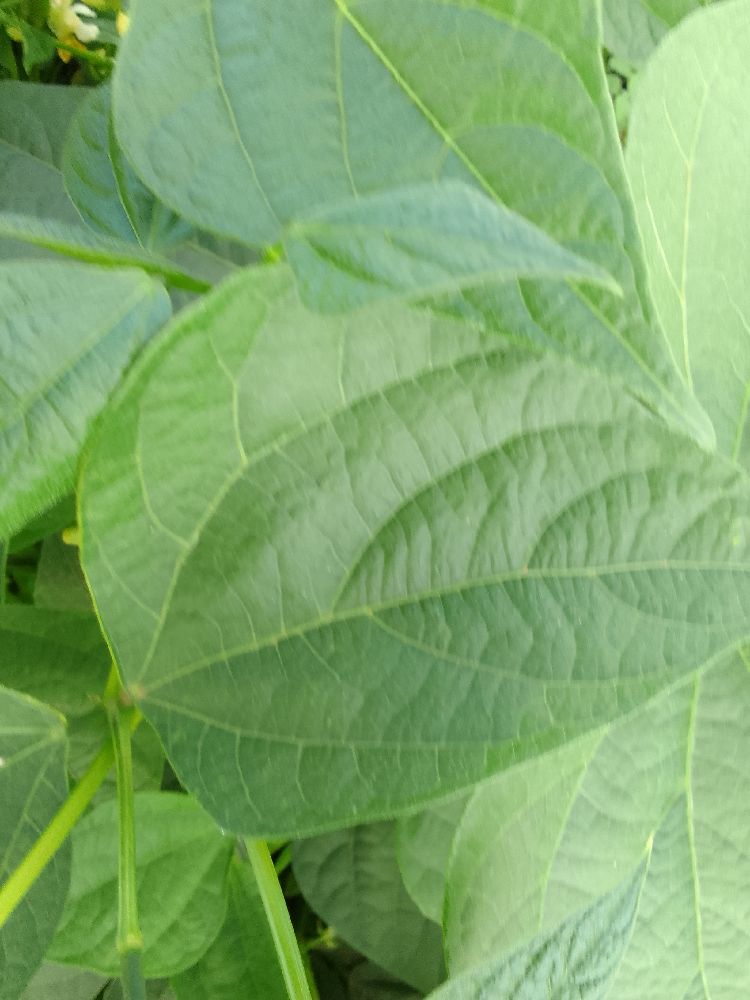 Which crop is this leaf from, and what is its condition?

common bean, healthy
